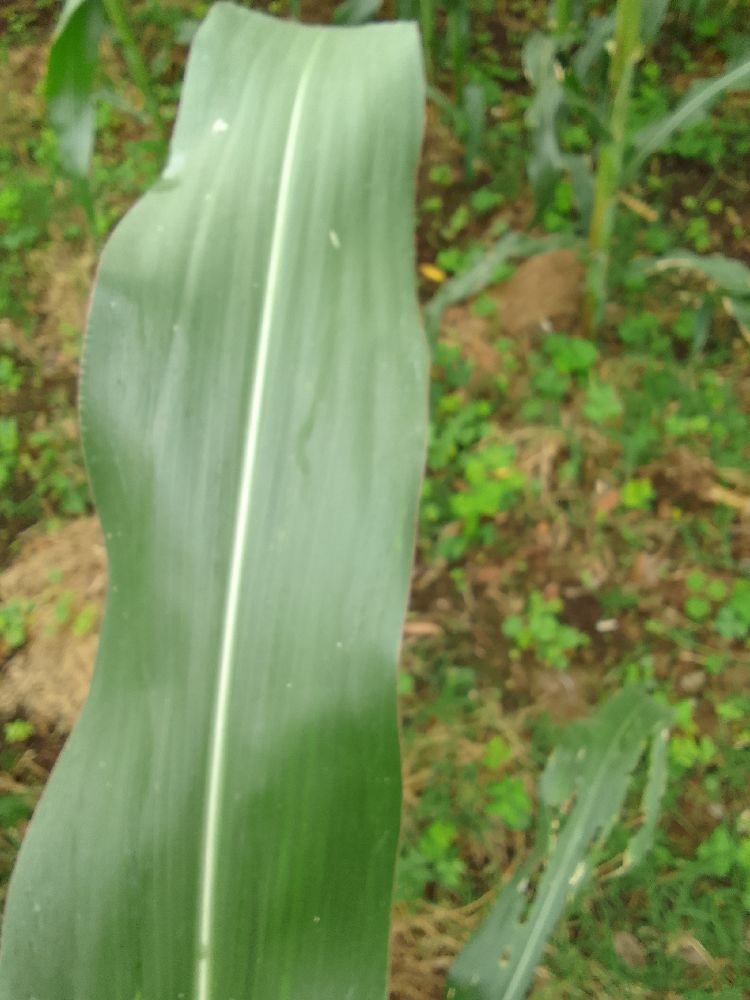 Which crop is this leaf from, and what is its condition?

maize, healthy
